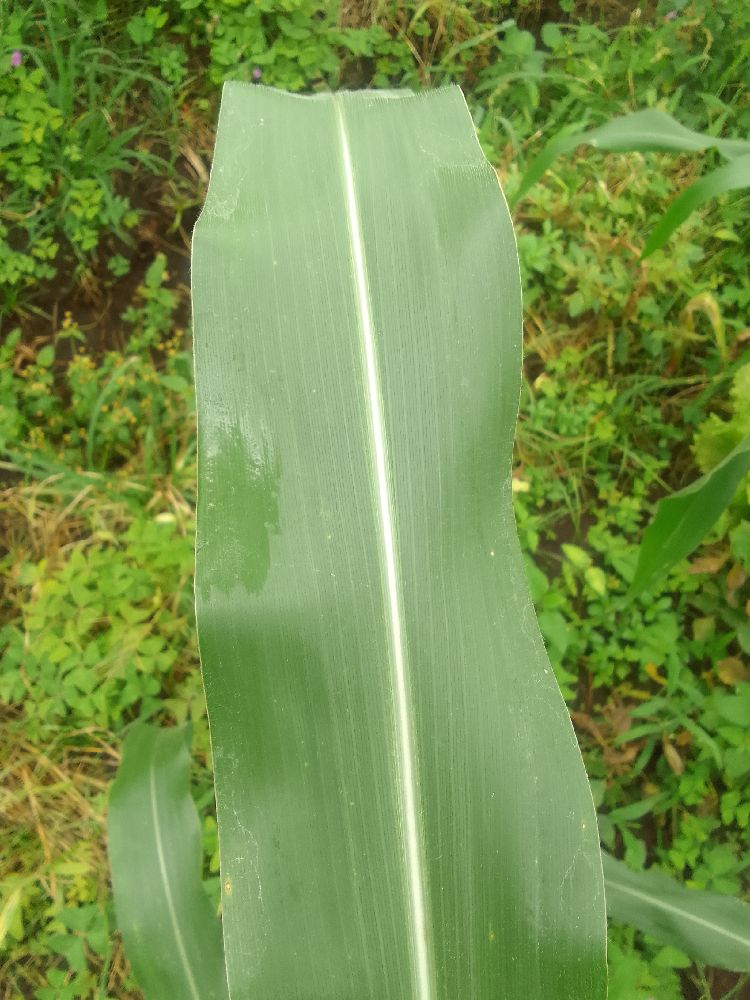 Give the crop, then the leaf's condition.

maize, healthy
